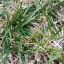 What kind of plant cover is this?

grass
